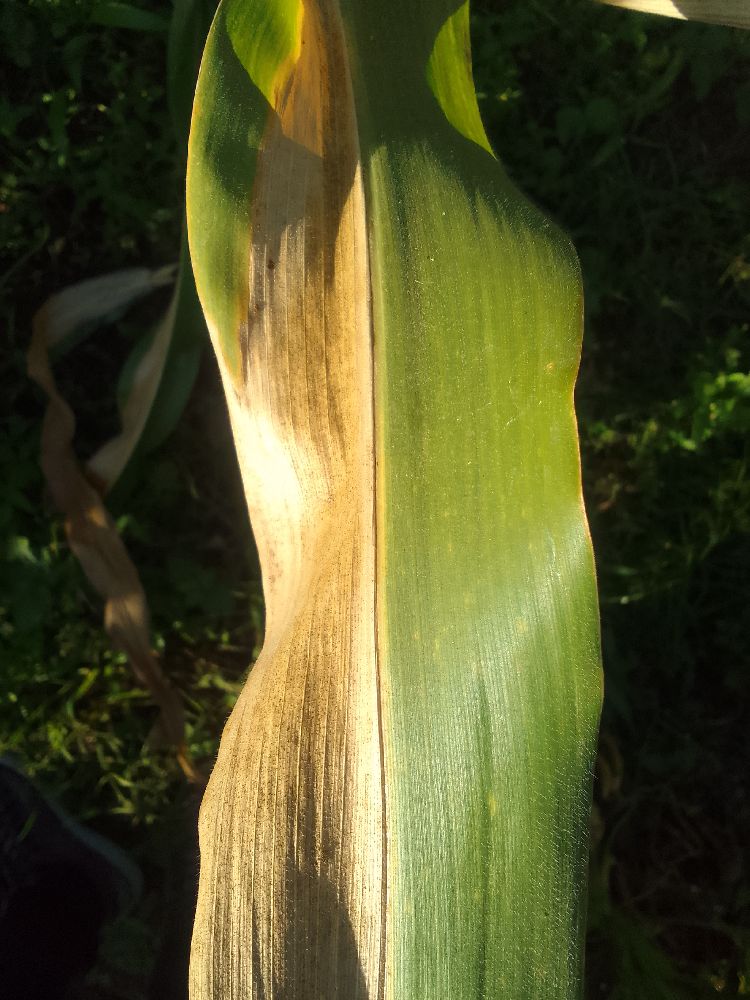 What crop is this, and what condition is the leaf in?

maize, maize lethal necrosis
